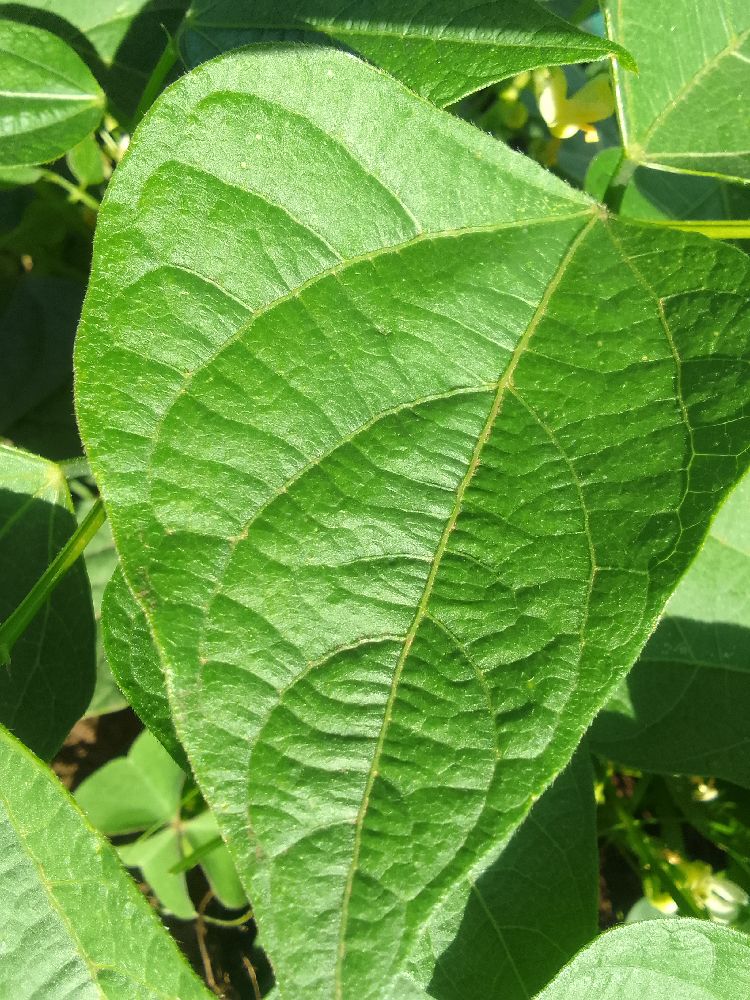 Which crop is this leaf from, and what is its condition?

common bean, healthy
